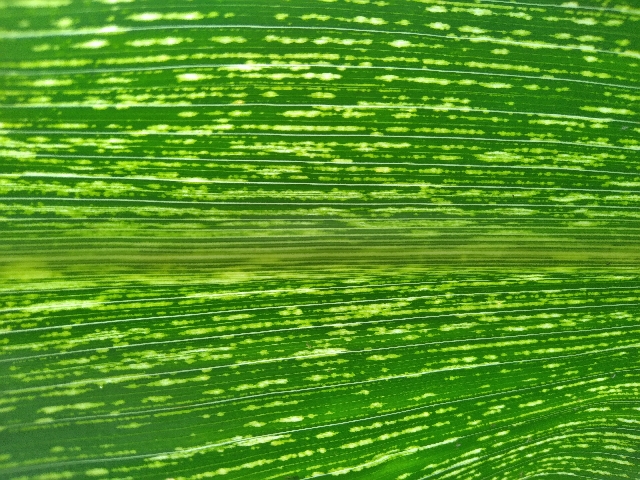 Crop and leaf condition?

maize, maize streak virus
